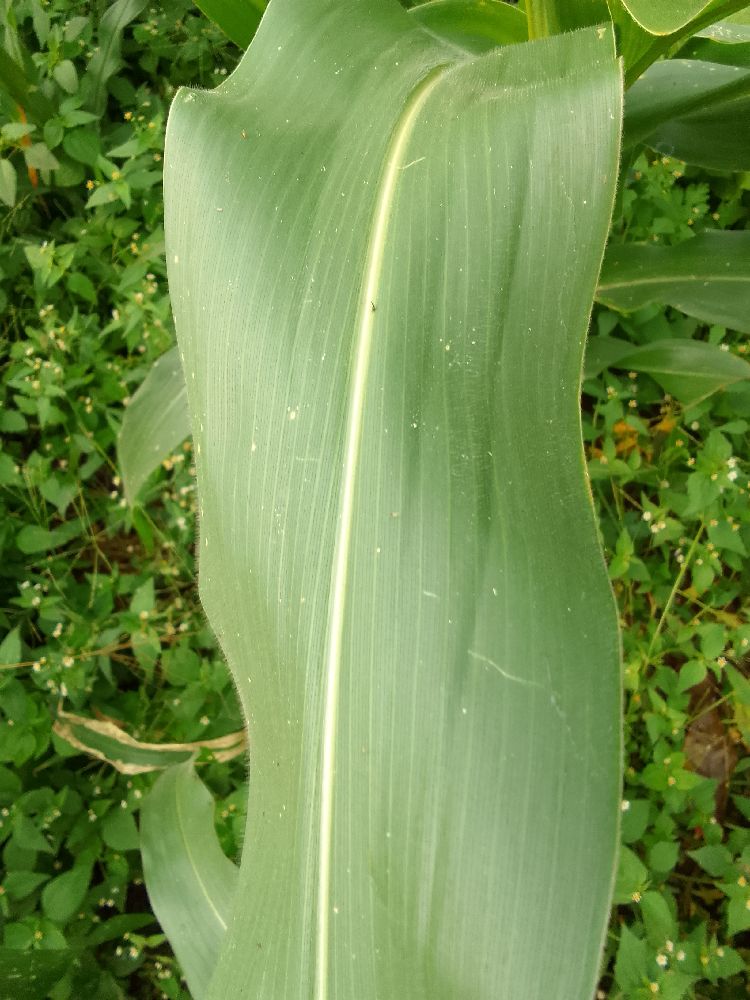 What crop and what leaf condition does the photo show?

maize, healthy
